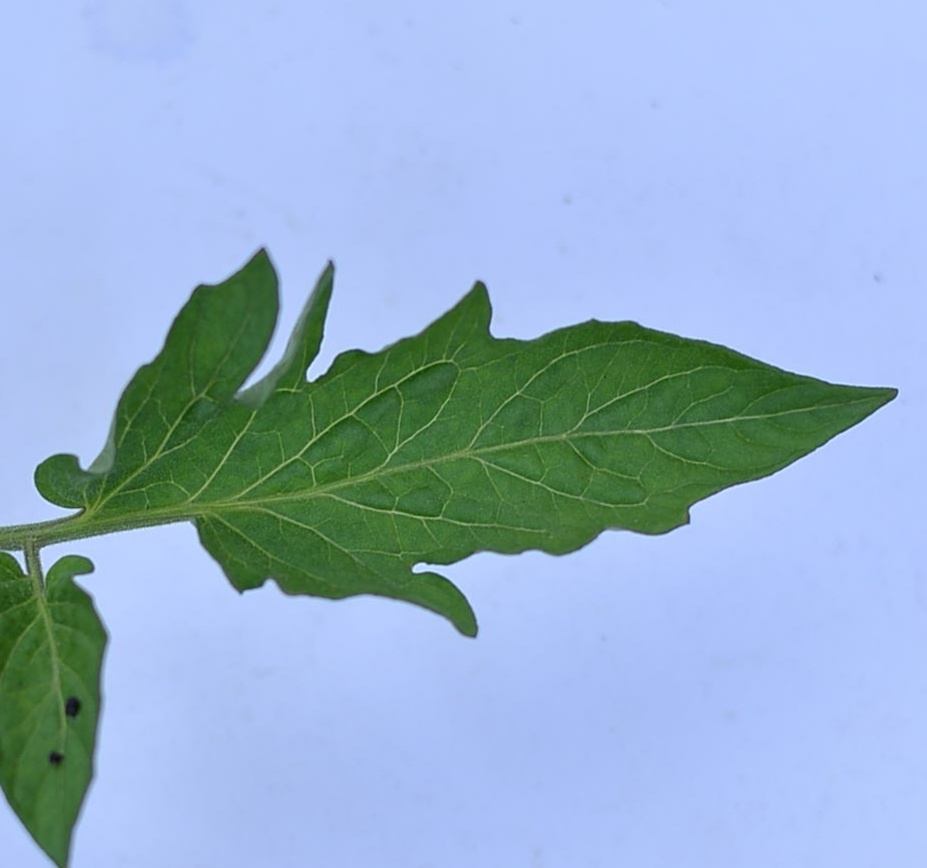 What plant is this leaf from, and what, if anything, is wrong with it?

tomato, healthy
